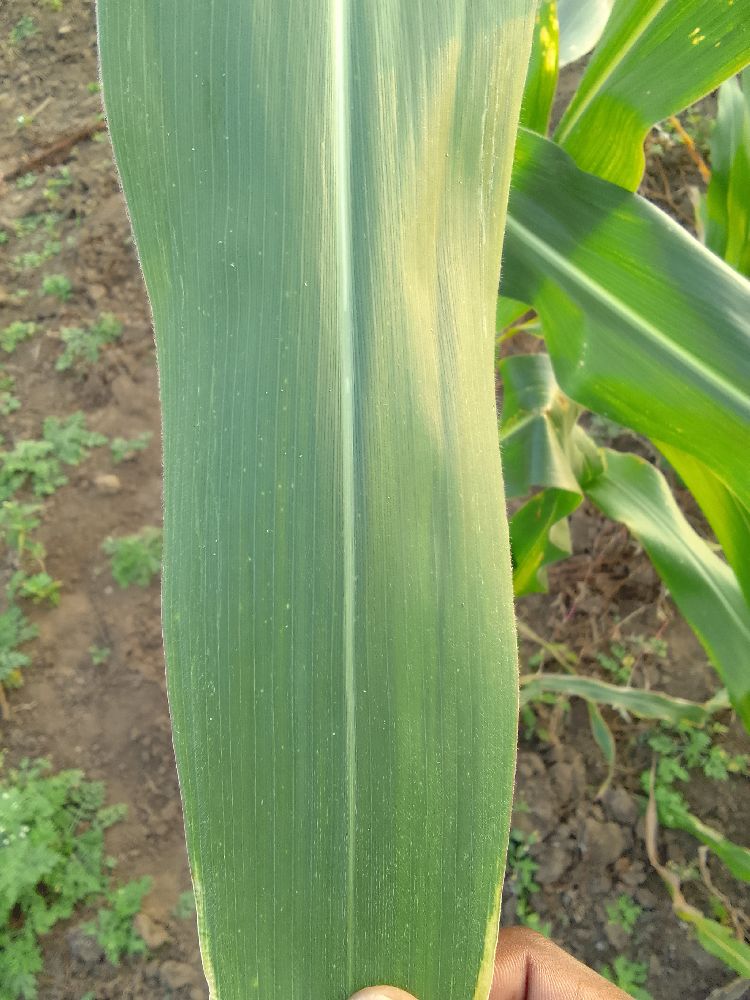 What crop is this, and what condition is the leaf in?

maize, healthy
